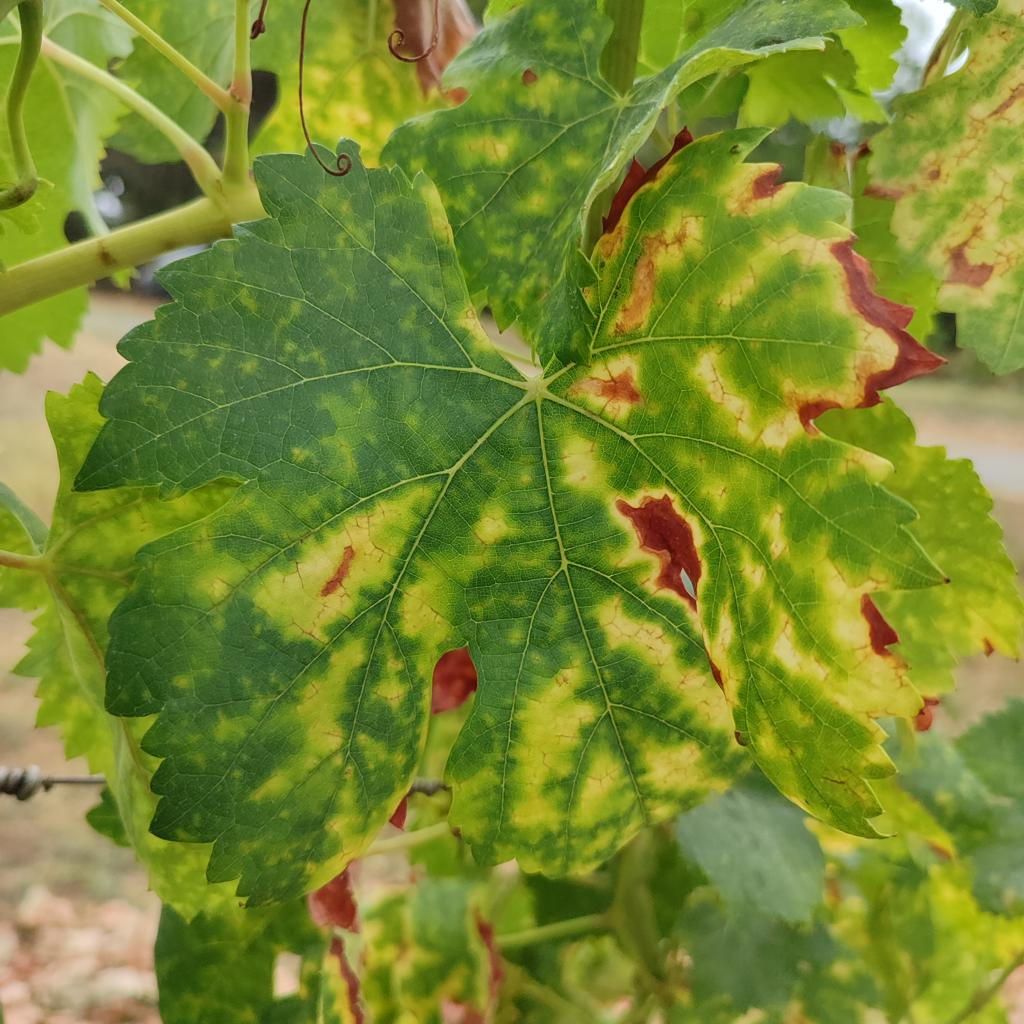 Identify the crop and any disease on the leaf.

grapevine, esca complex
